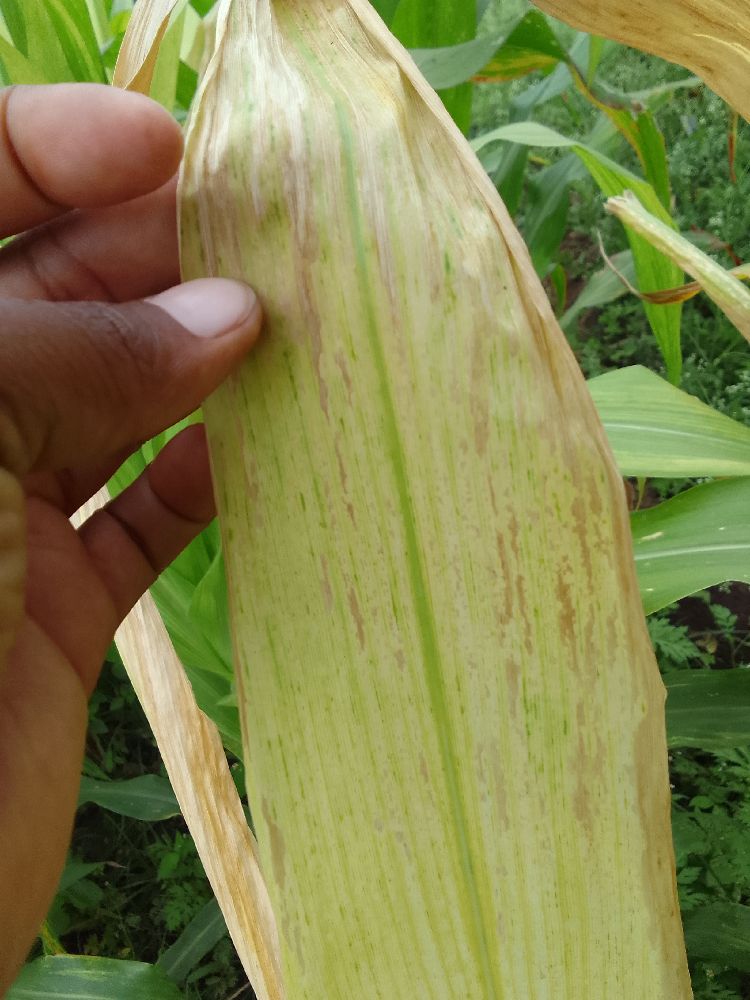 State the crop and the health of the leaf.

maize, maize lethal necrosis
